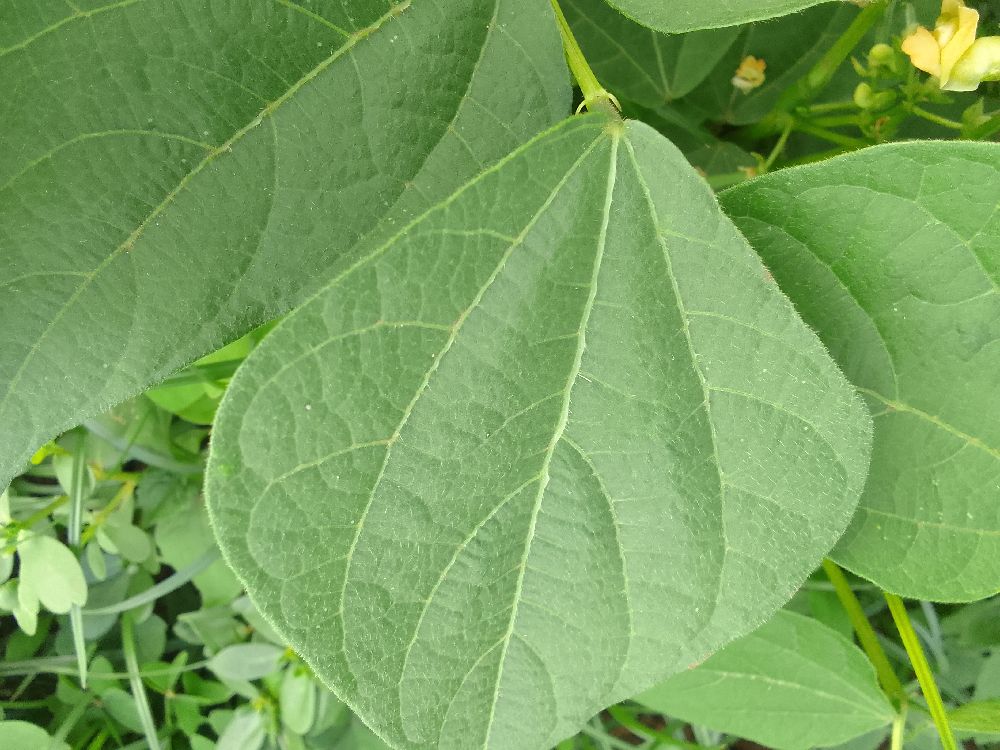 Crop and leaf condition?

common bean, healthy
